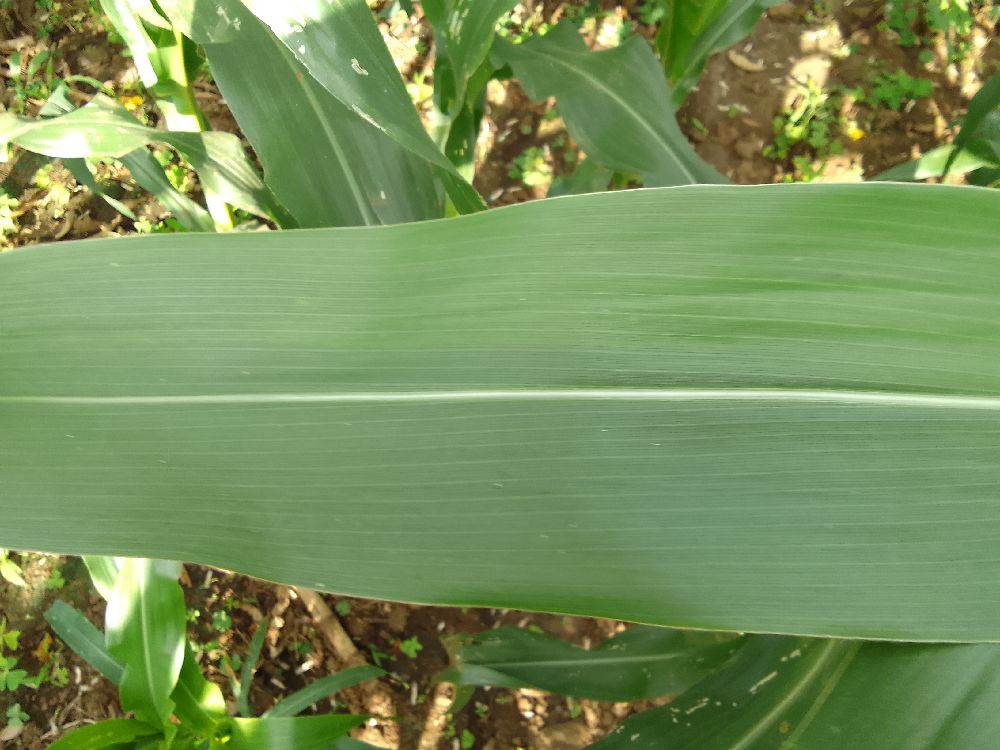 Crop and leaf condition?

maize, healthy
